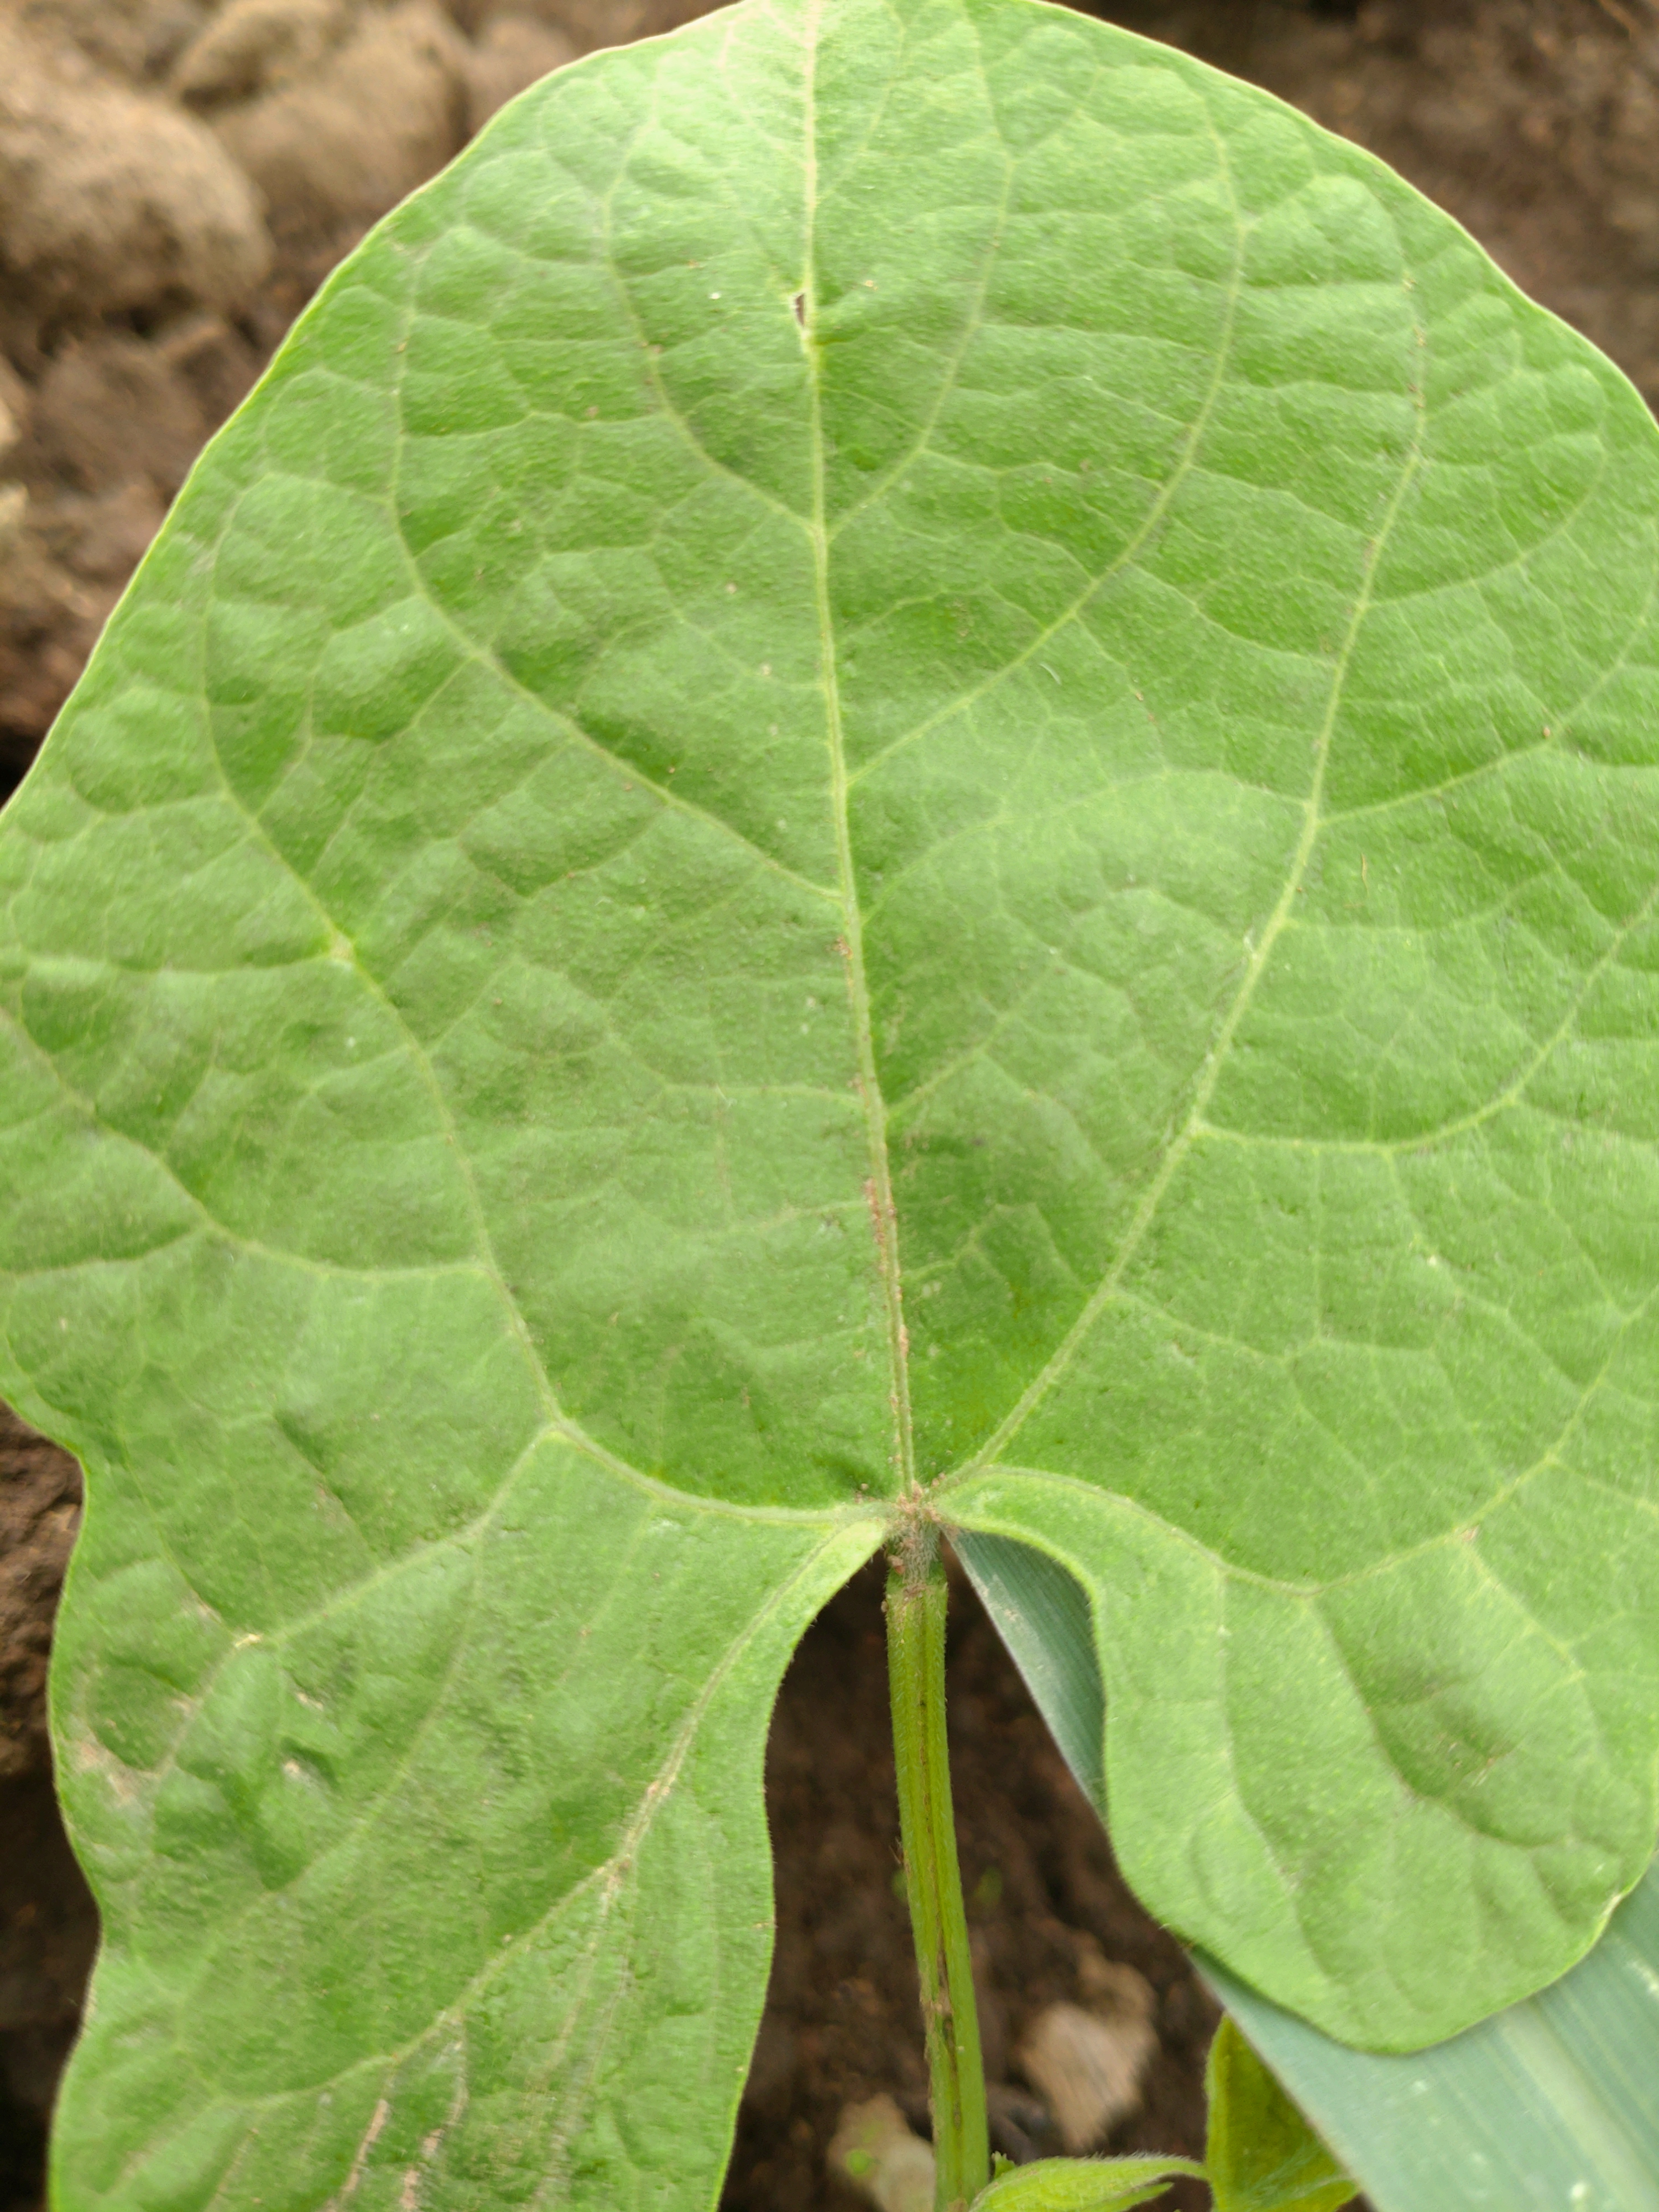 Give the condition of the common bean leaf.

healthy
